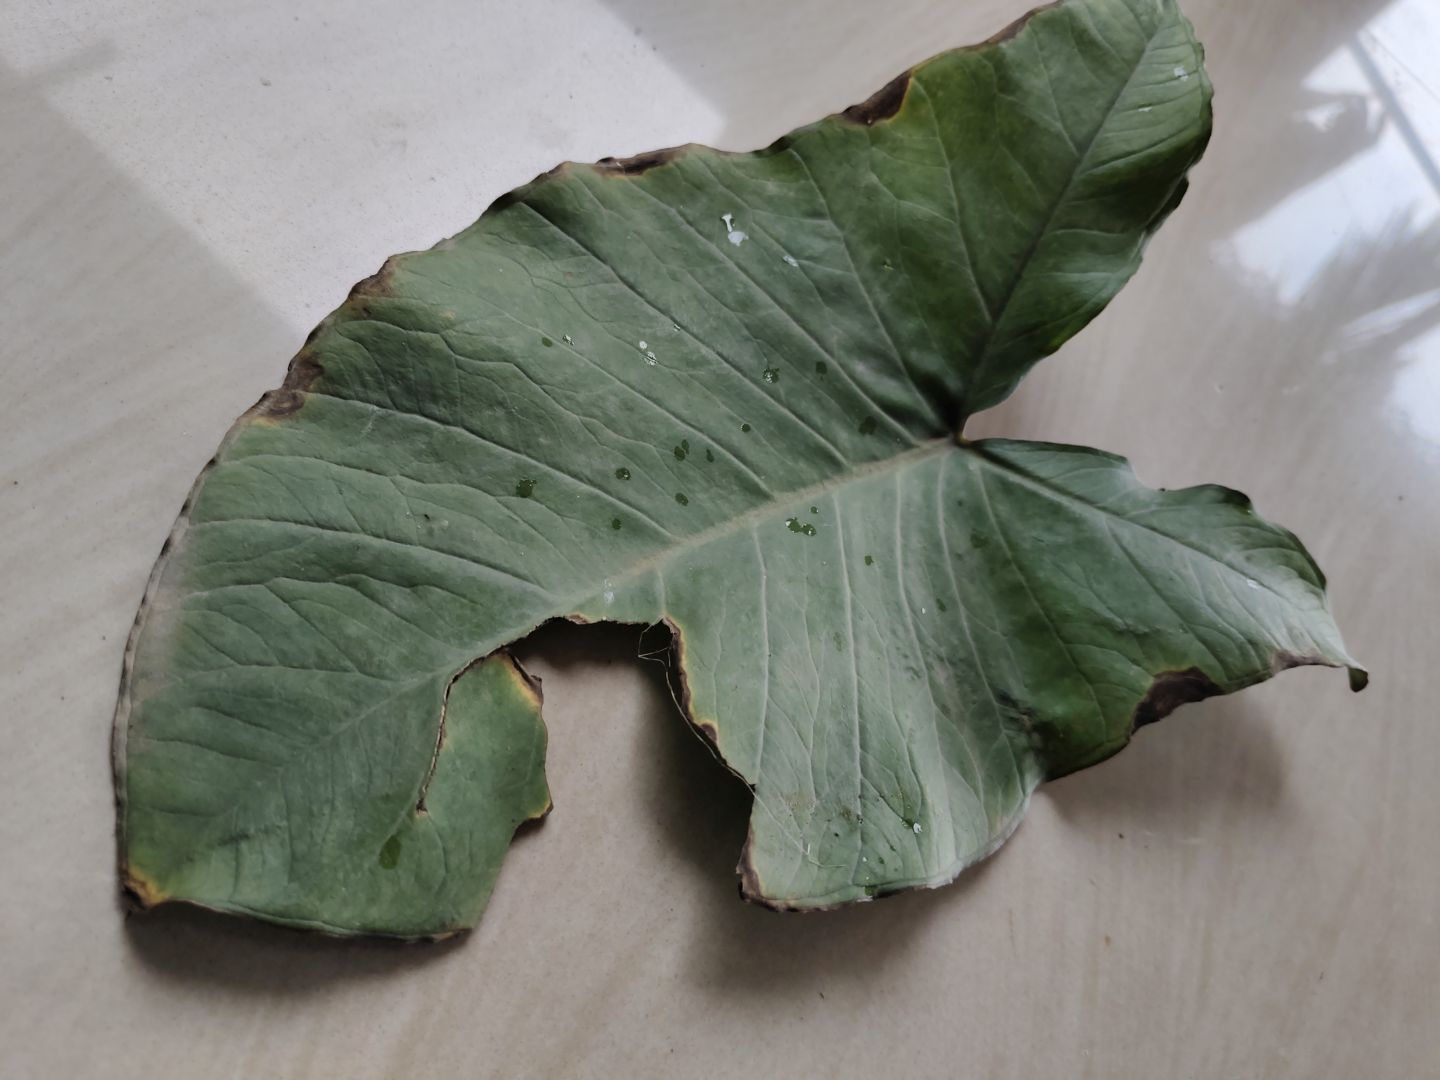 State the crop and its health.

taro, leaf blight
